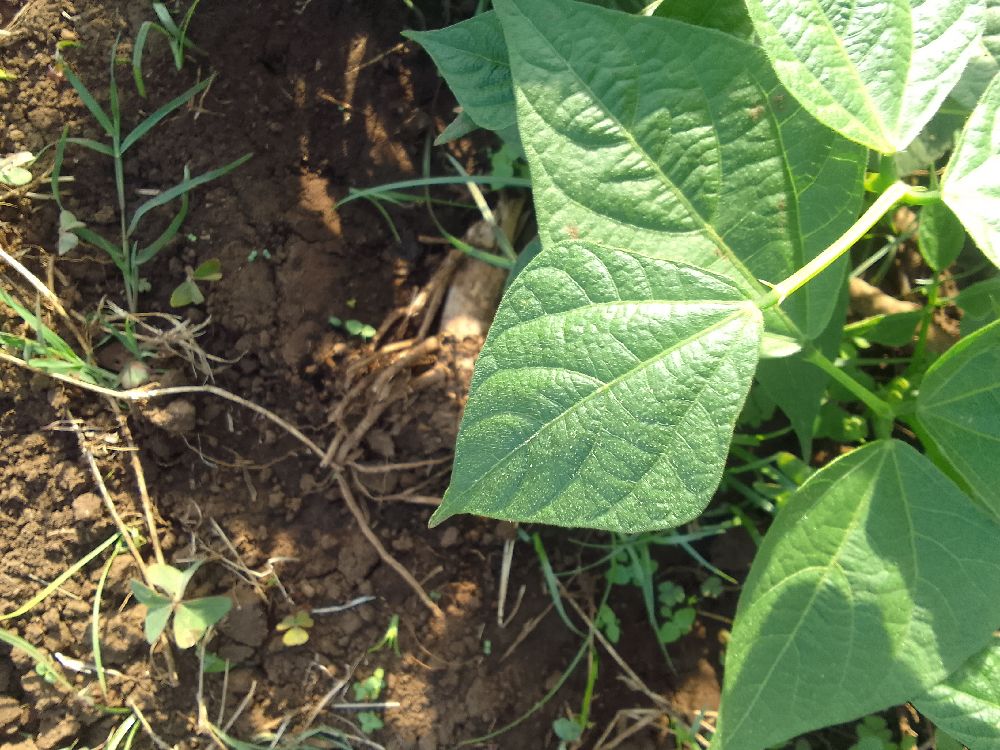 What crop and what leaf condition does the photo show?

common bean, healthy
